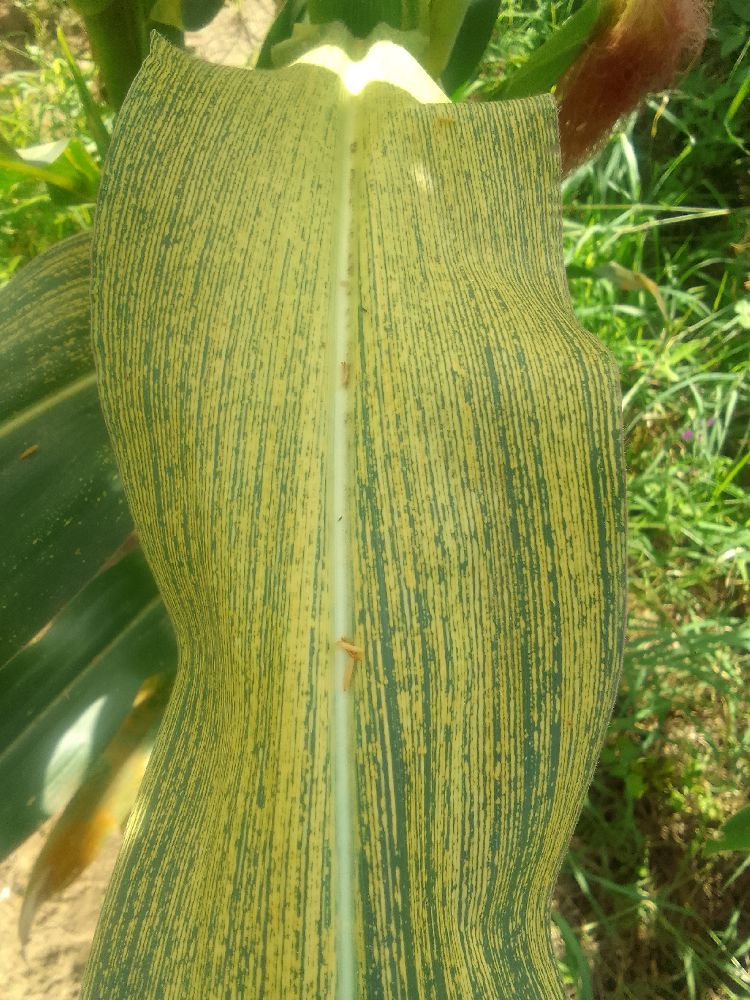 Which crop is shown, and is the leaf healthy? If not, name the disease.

maize, maize streak virus
